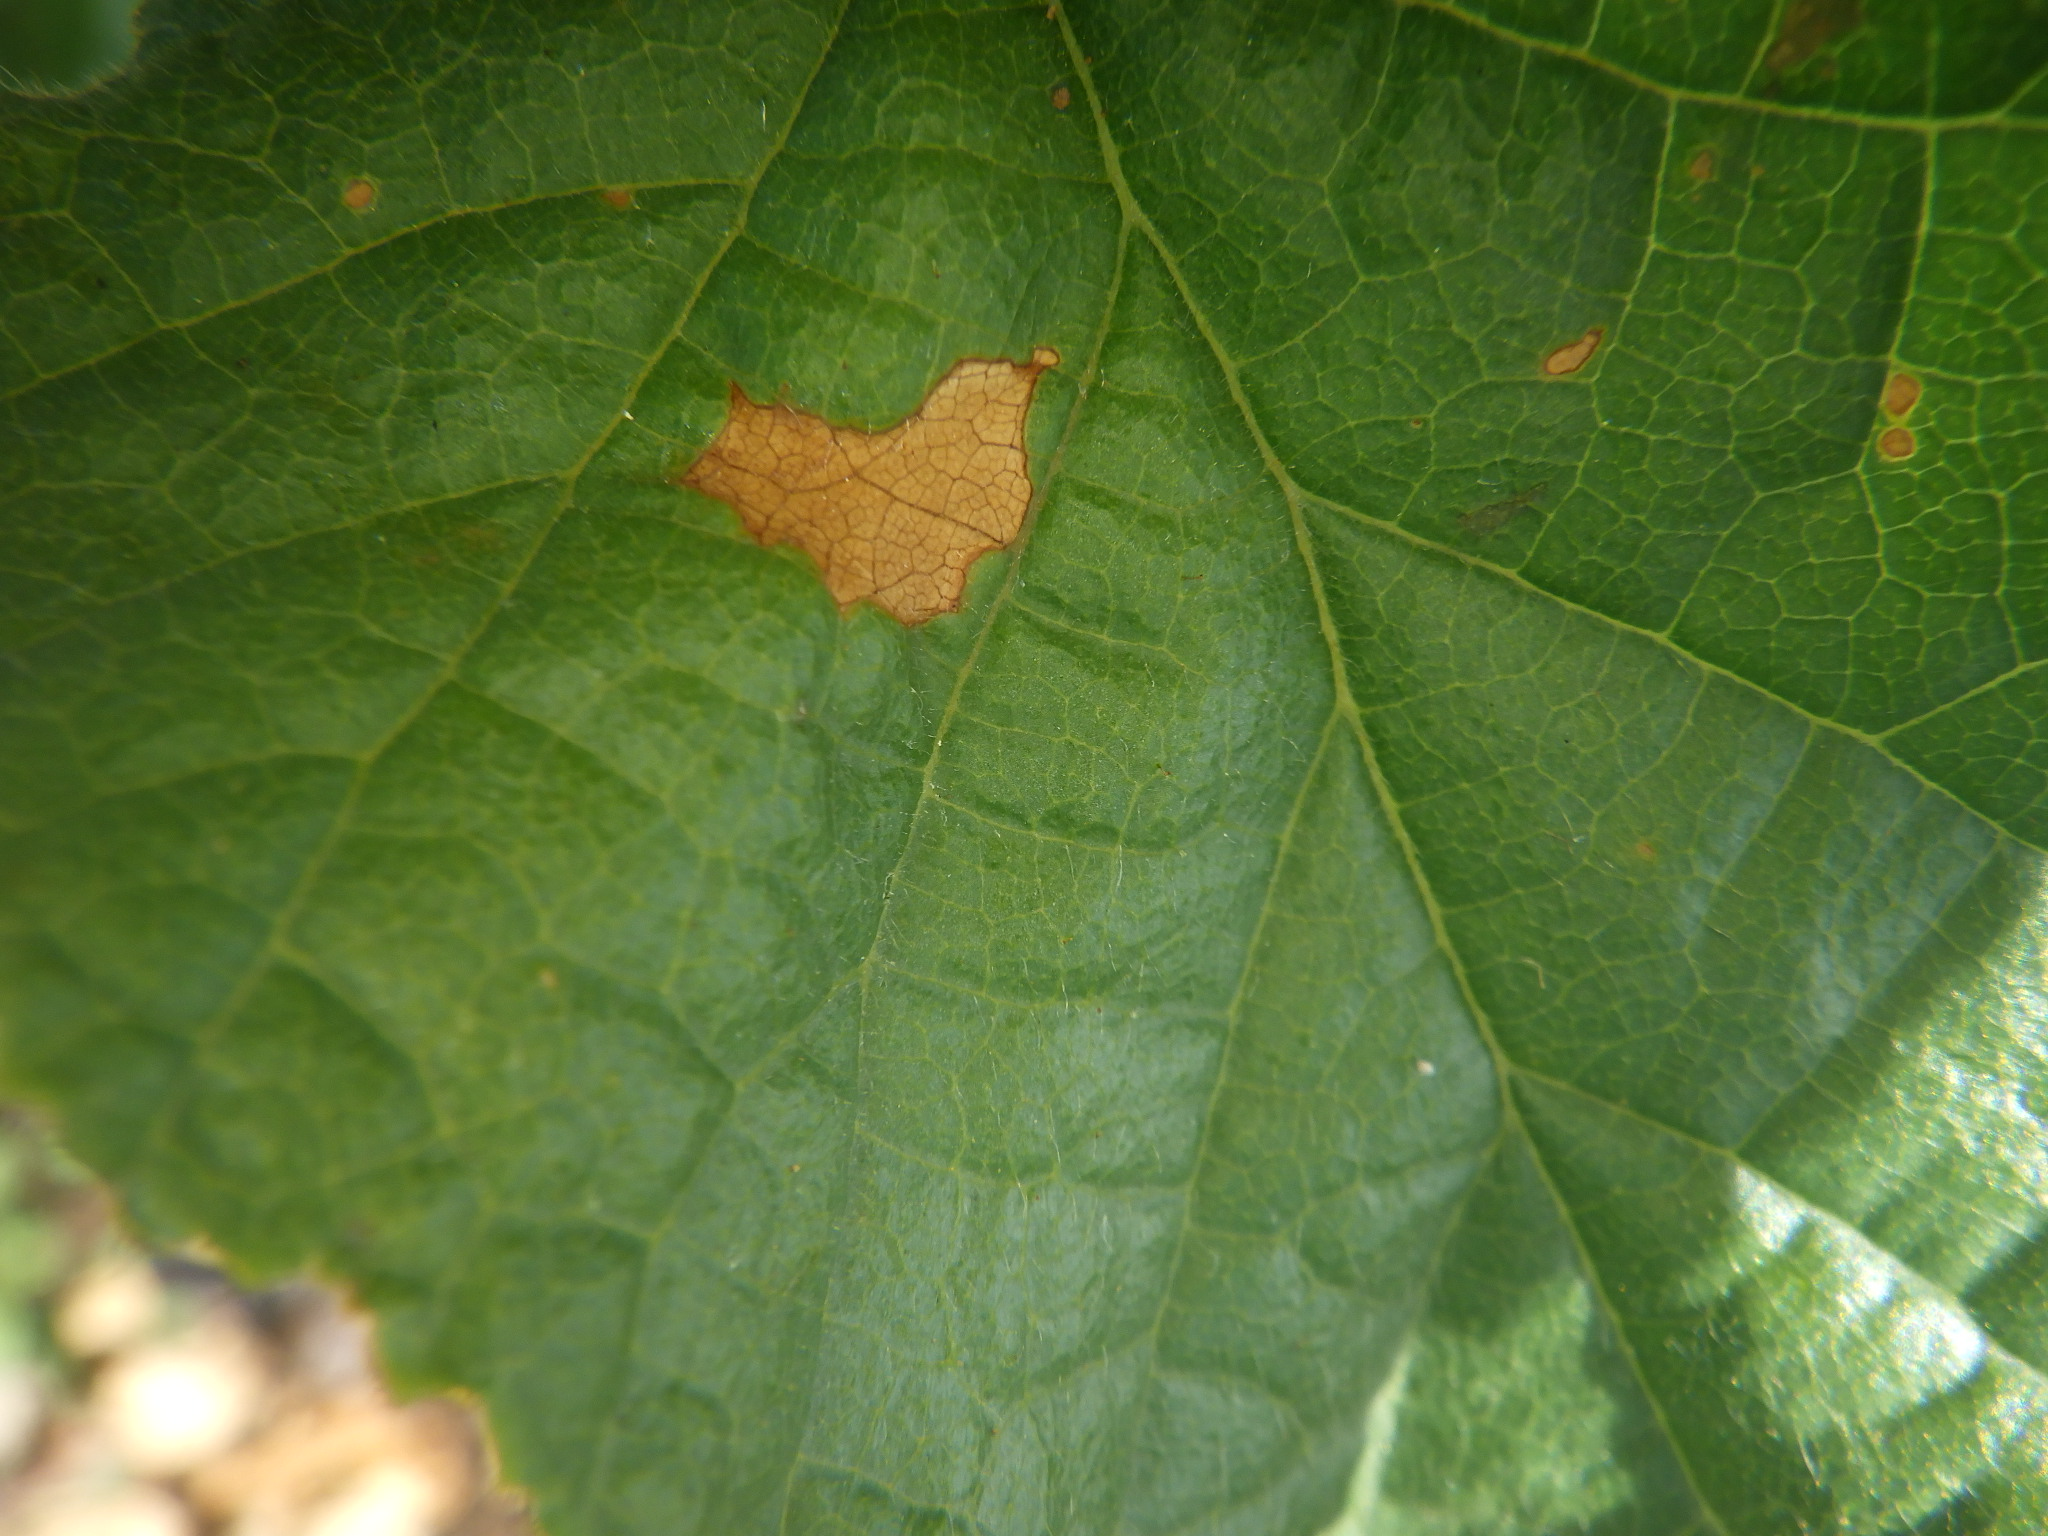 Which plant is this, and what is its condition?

hazel, bacterial spot, sunburn
